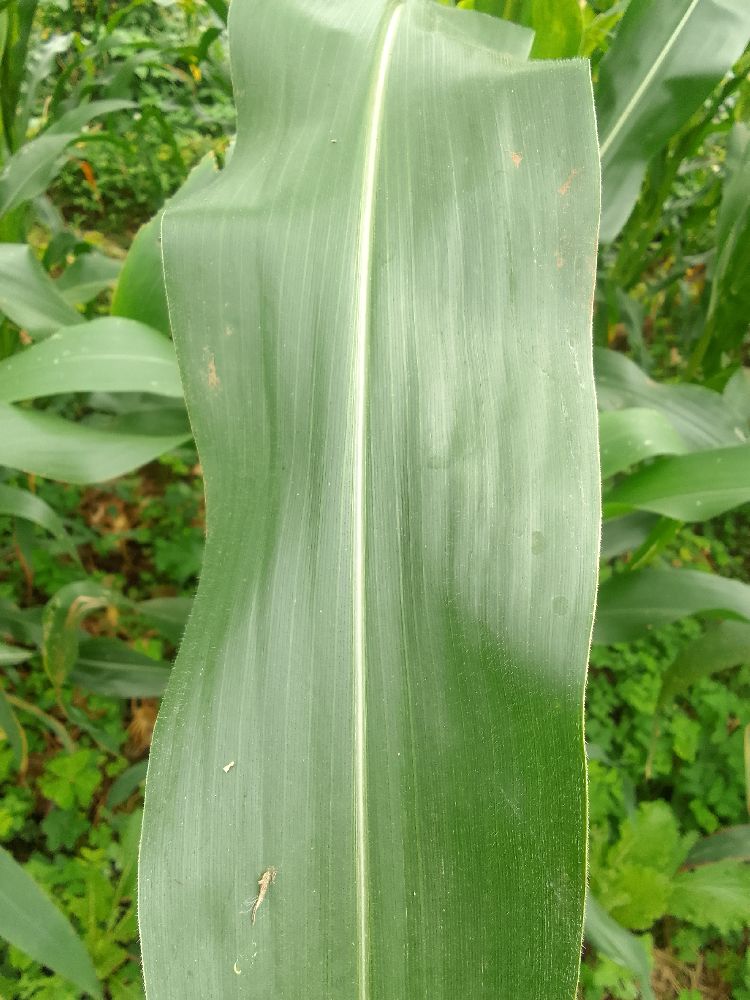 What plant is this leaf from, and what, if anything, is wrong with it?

maize, healthy
